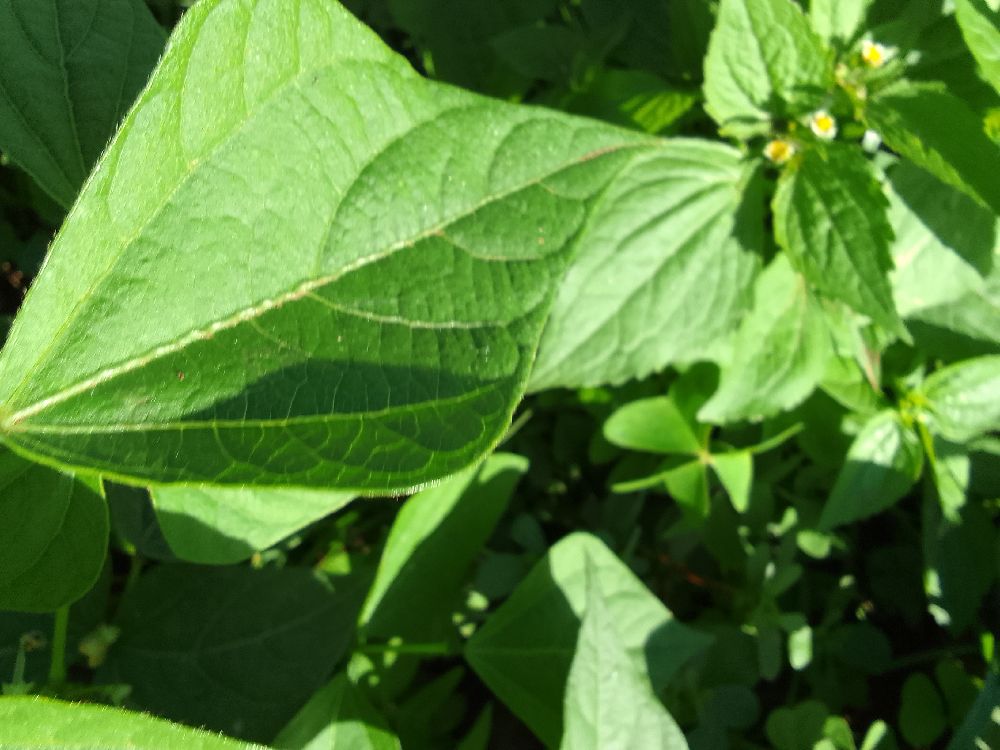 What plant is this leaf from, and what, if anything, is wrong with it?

common bean, healthy
